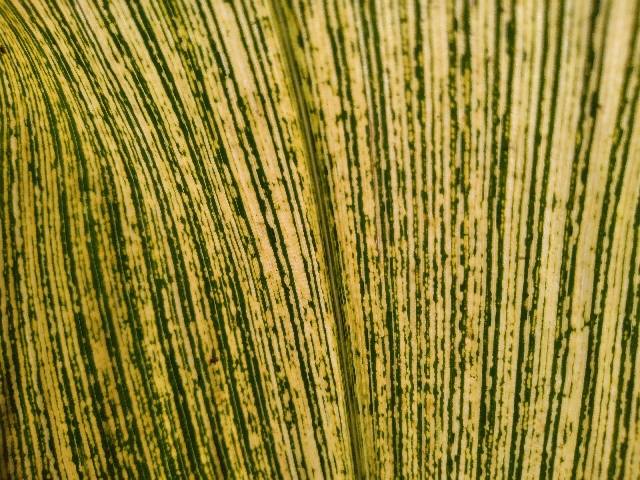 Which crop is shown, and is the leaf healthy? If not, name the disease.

maize, maize streak virus
